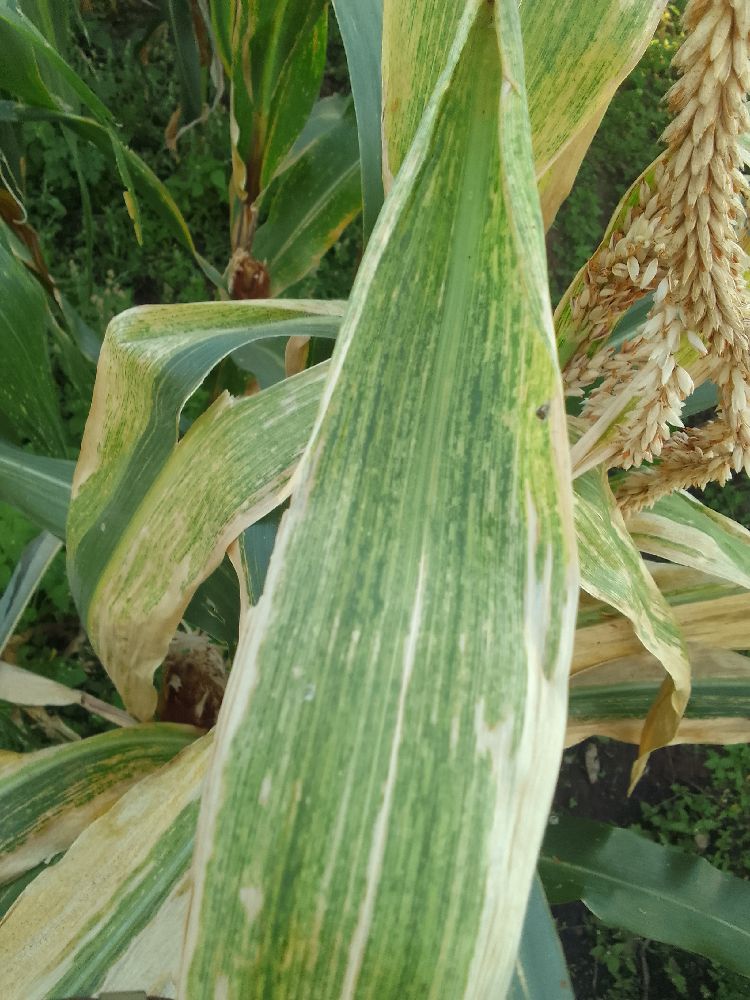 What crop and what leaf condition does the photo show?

maize, maize lethal necrosis
